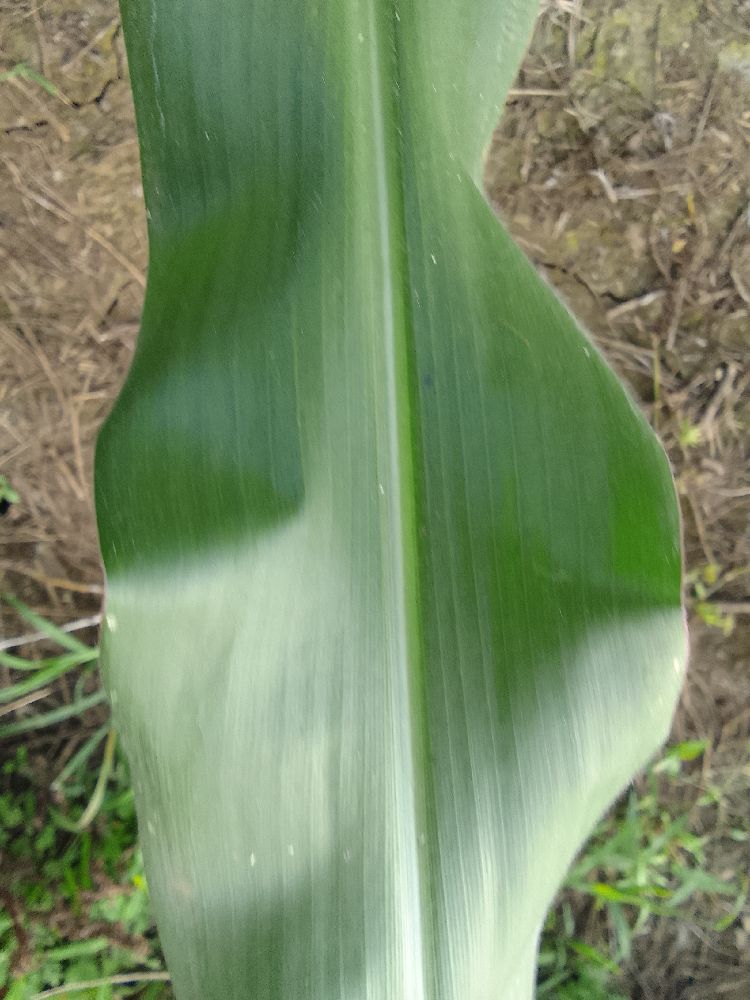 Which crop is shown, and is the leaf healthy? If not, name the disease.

maize, healthy
